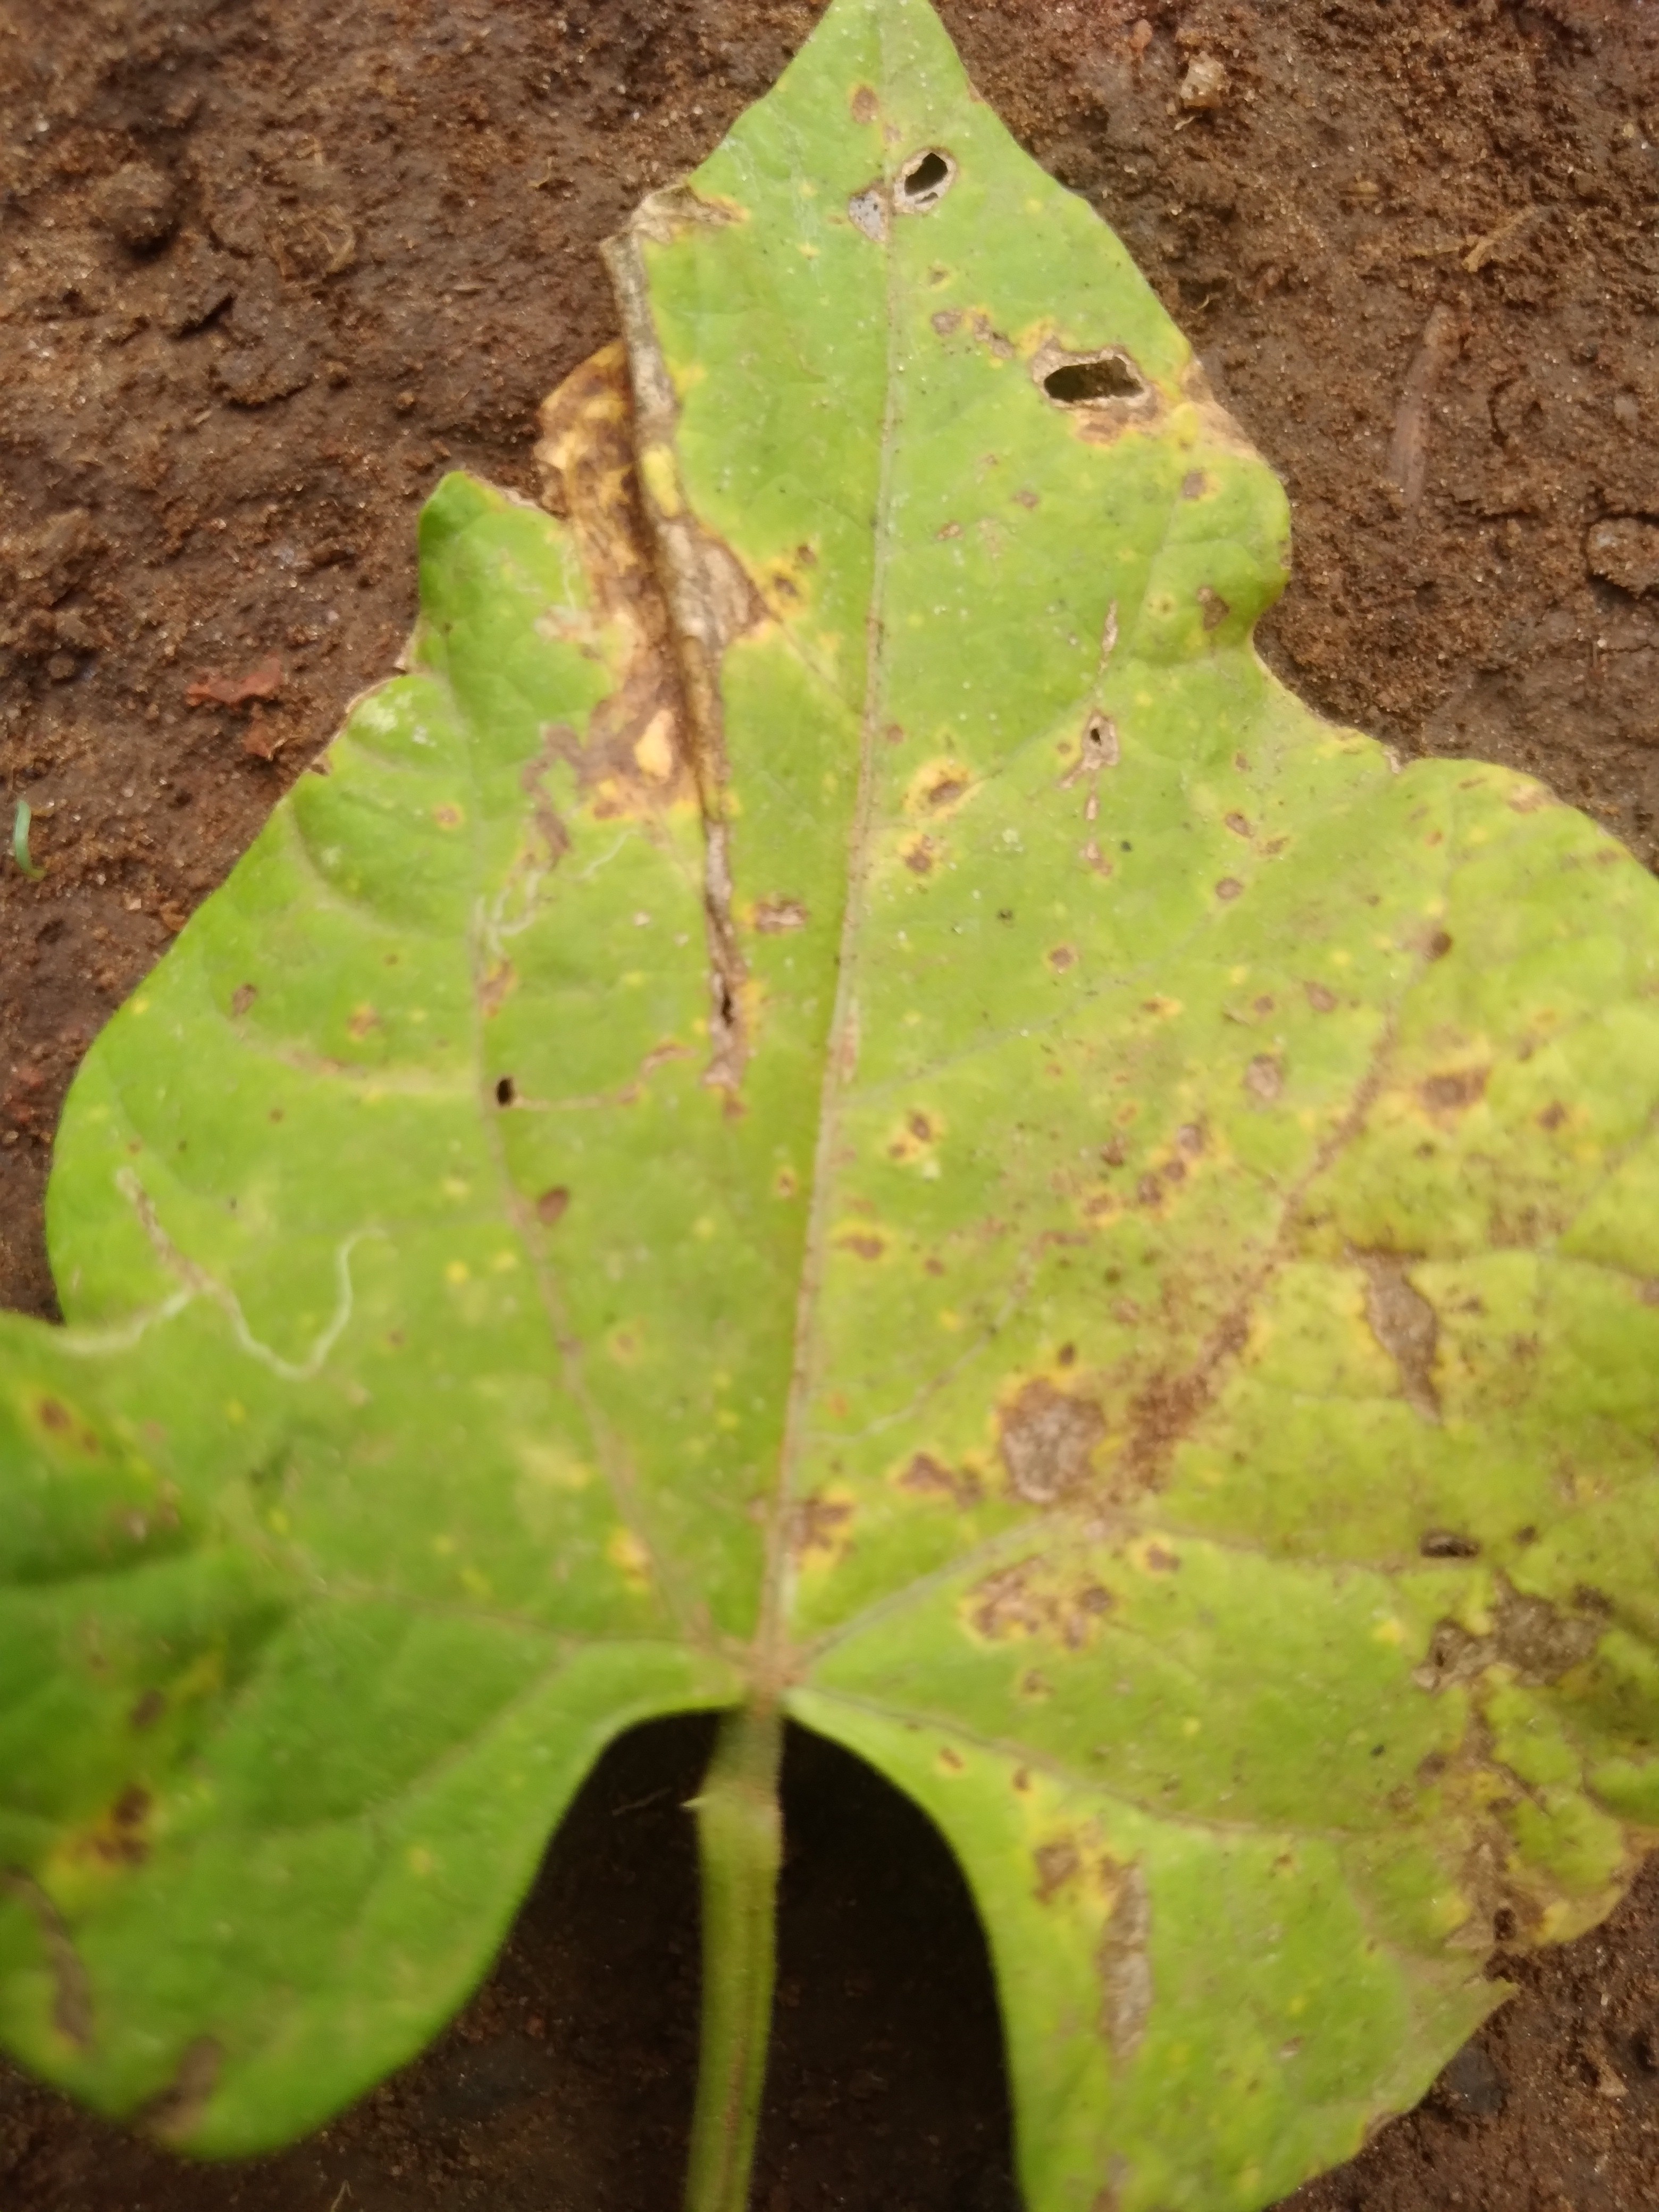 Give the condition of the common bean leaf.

rust
